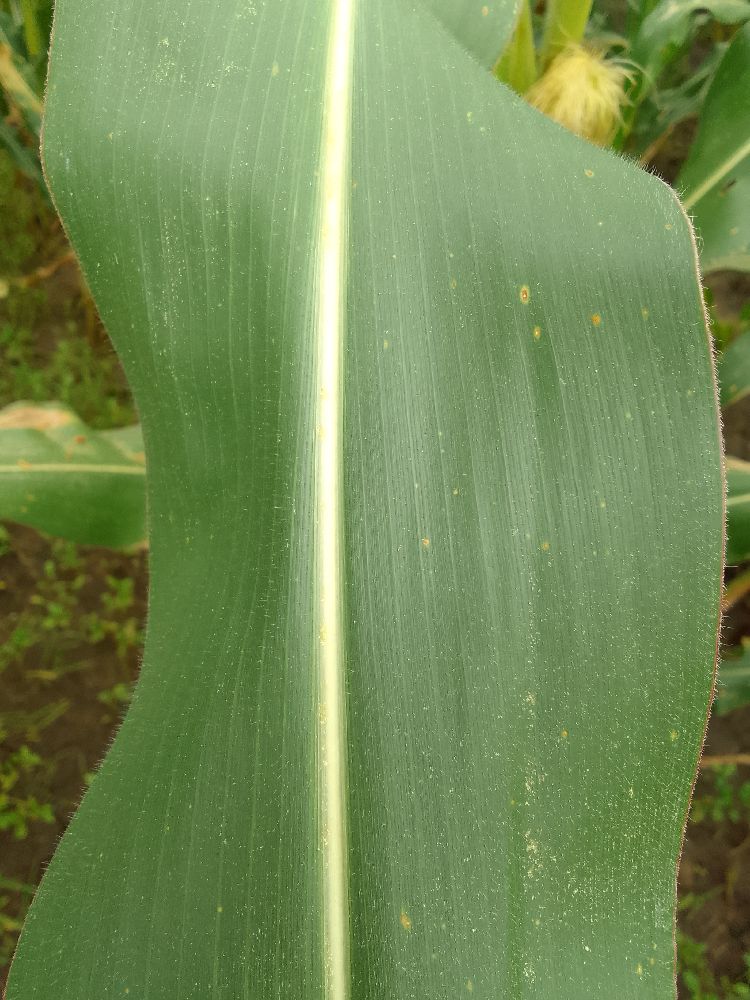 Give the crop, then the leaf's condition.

maize, healthy
